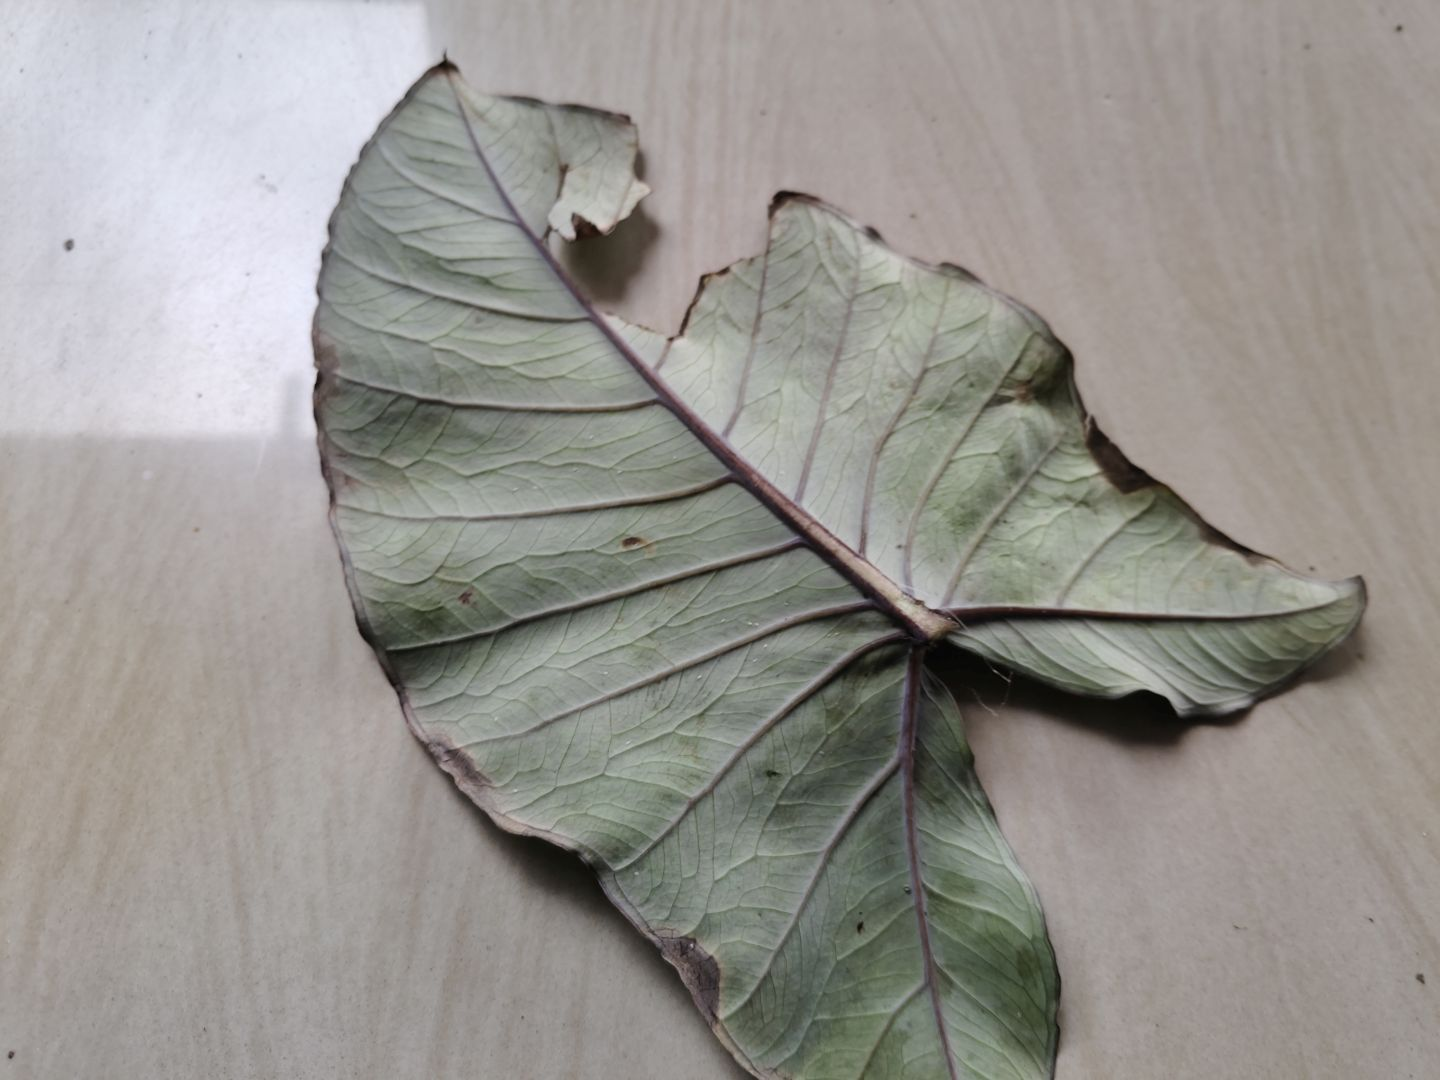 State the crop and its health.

taro, leaf blight
